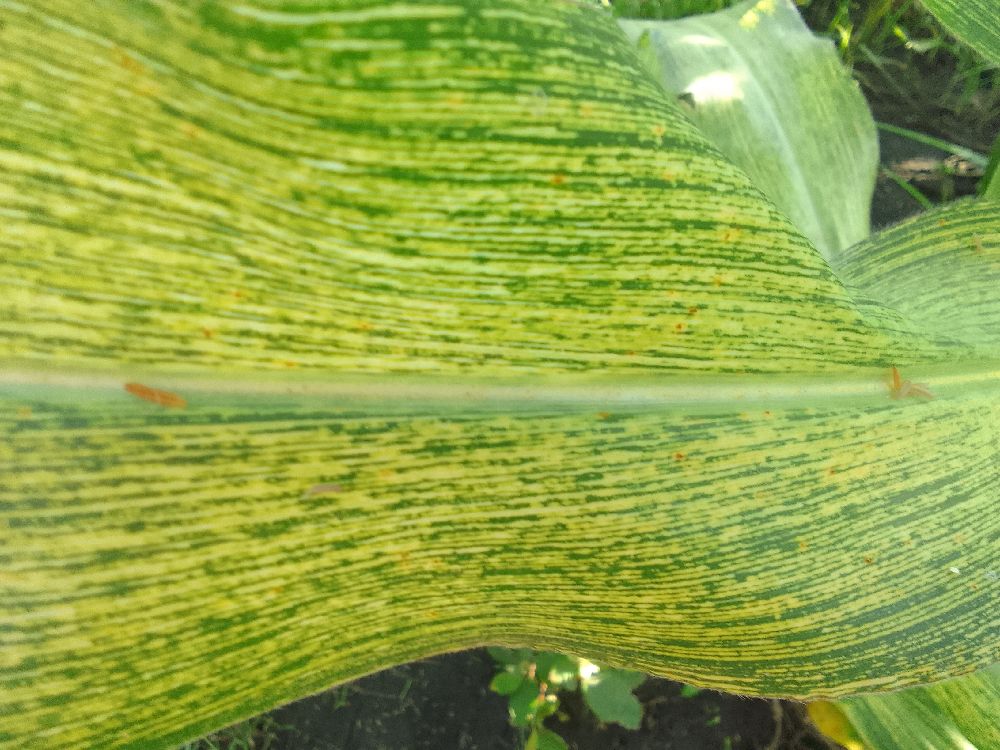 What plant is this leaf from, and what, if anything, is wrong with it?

maize, maize streak virus
